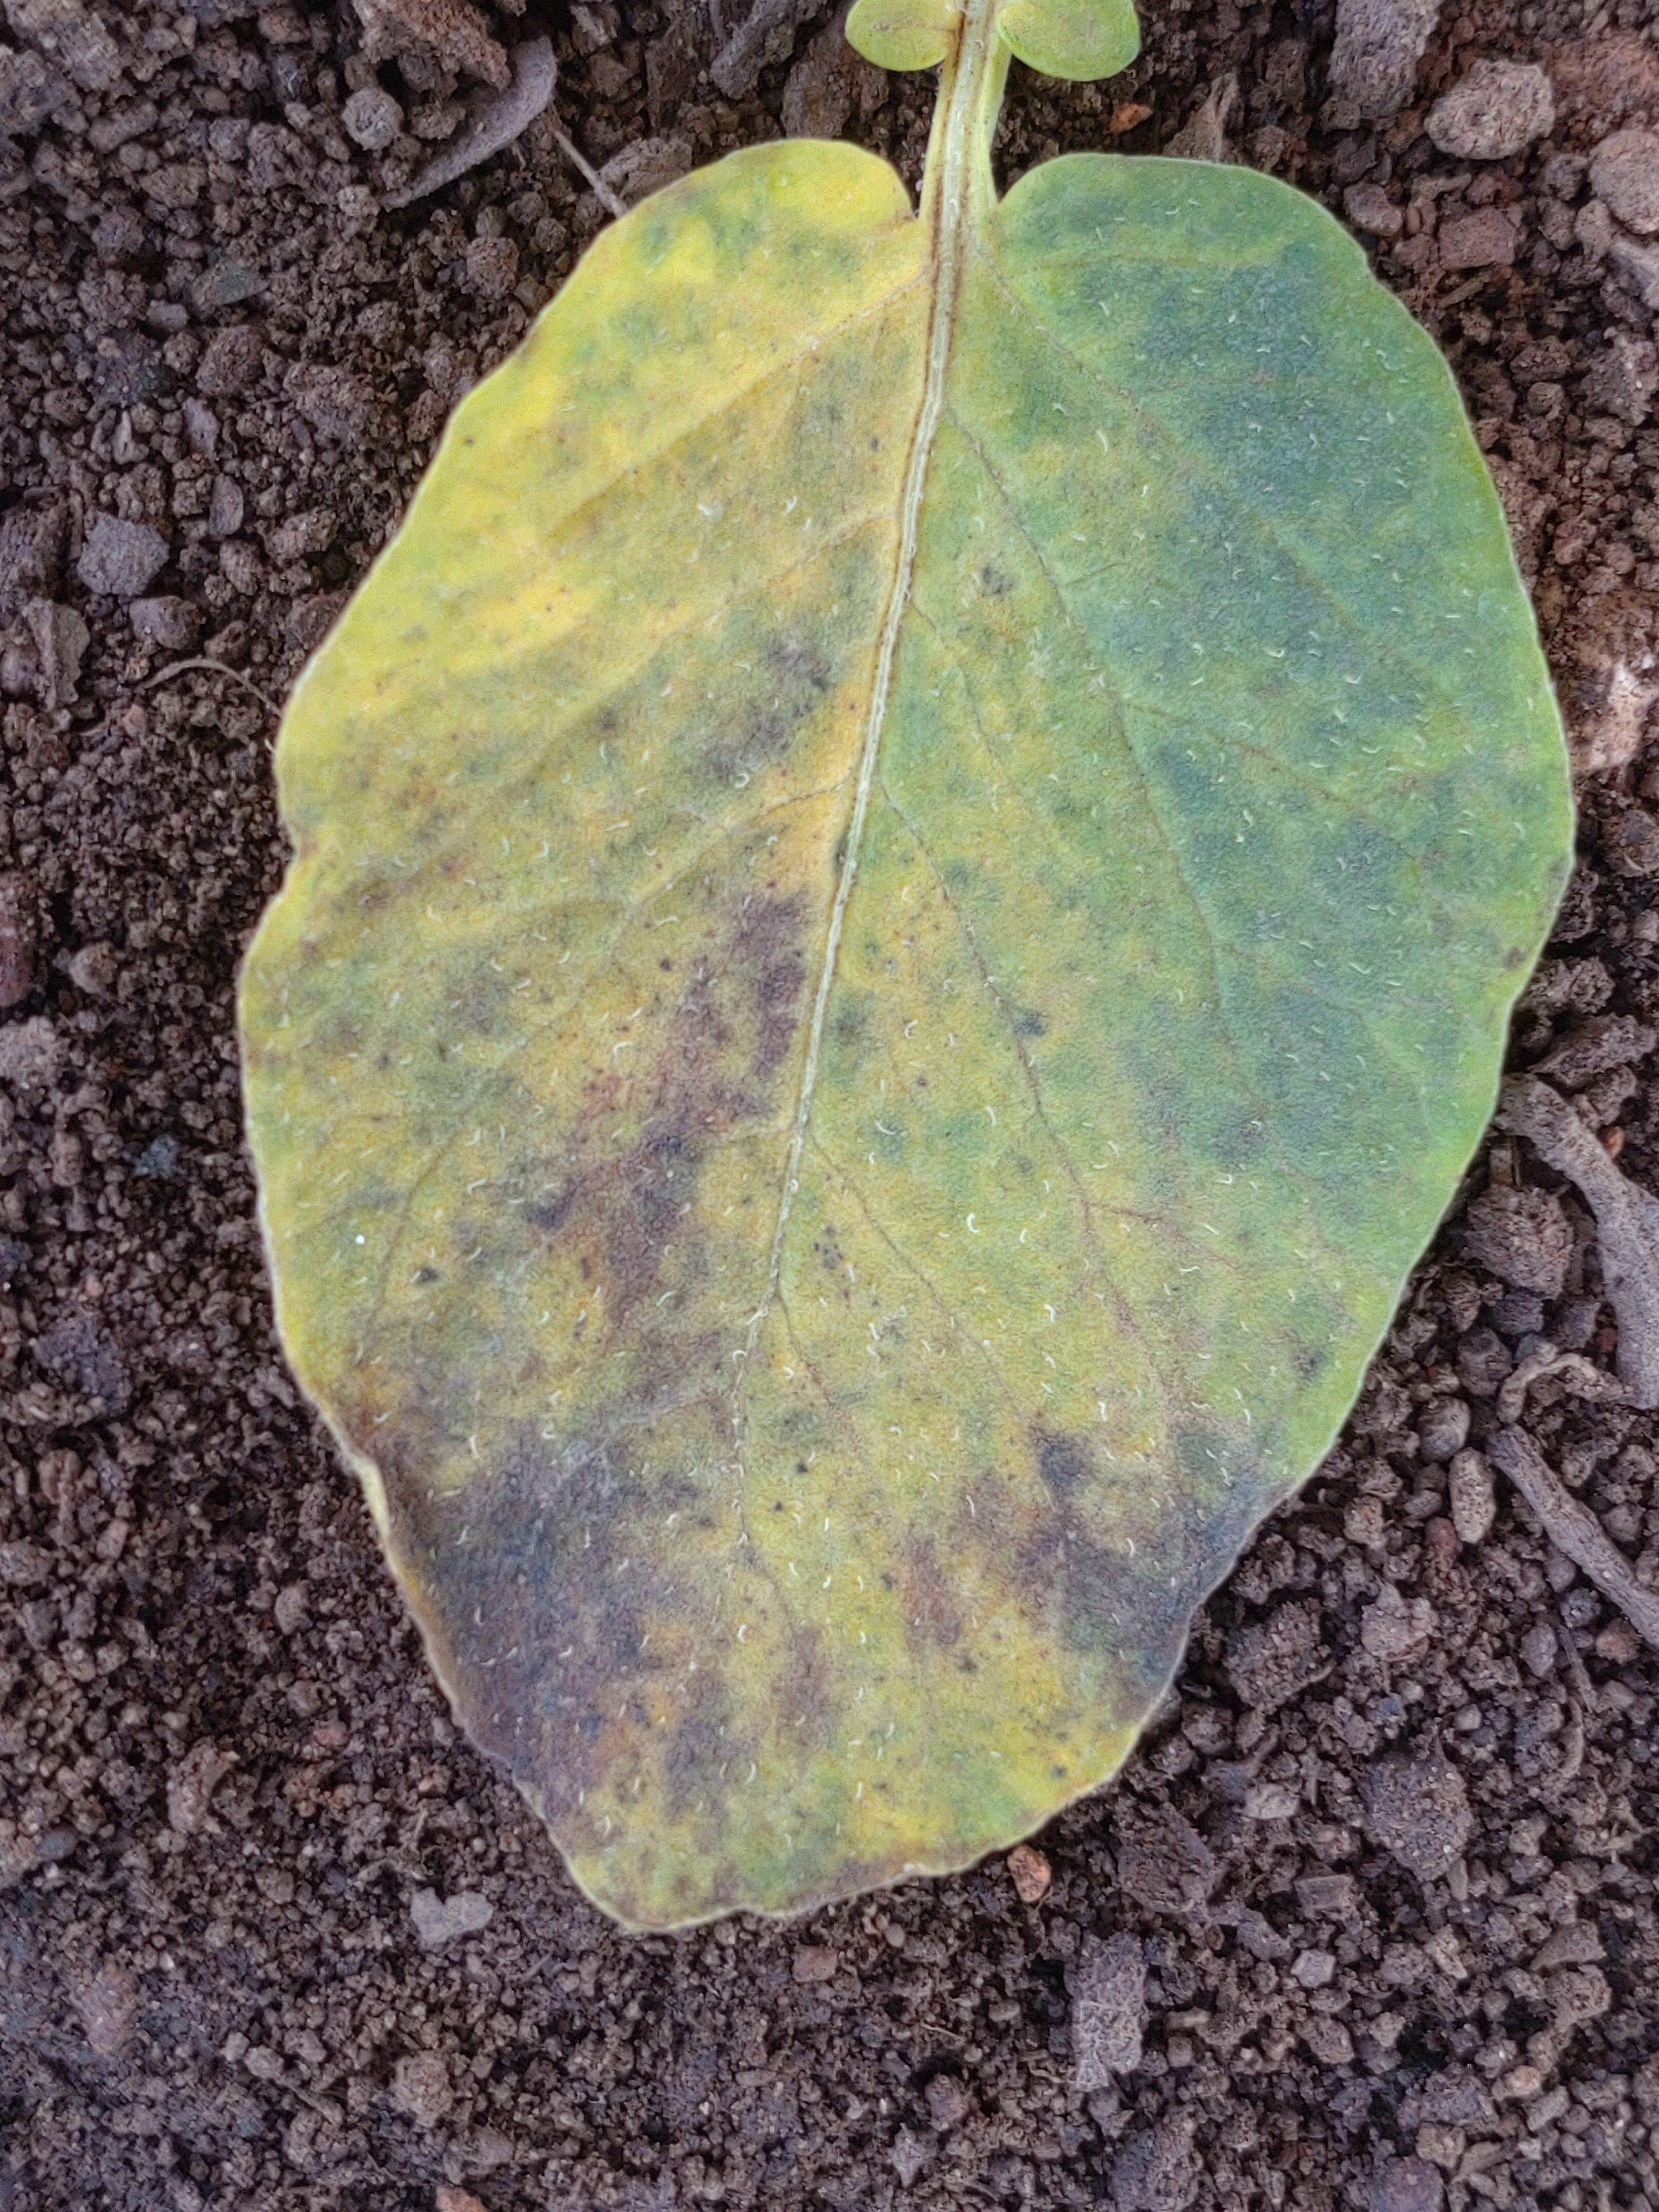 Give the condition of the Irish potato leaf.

late blight
